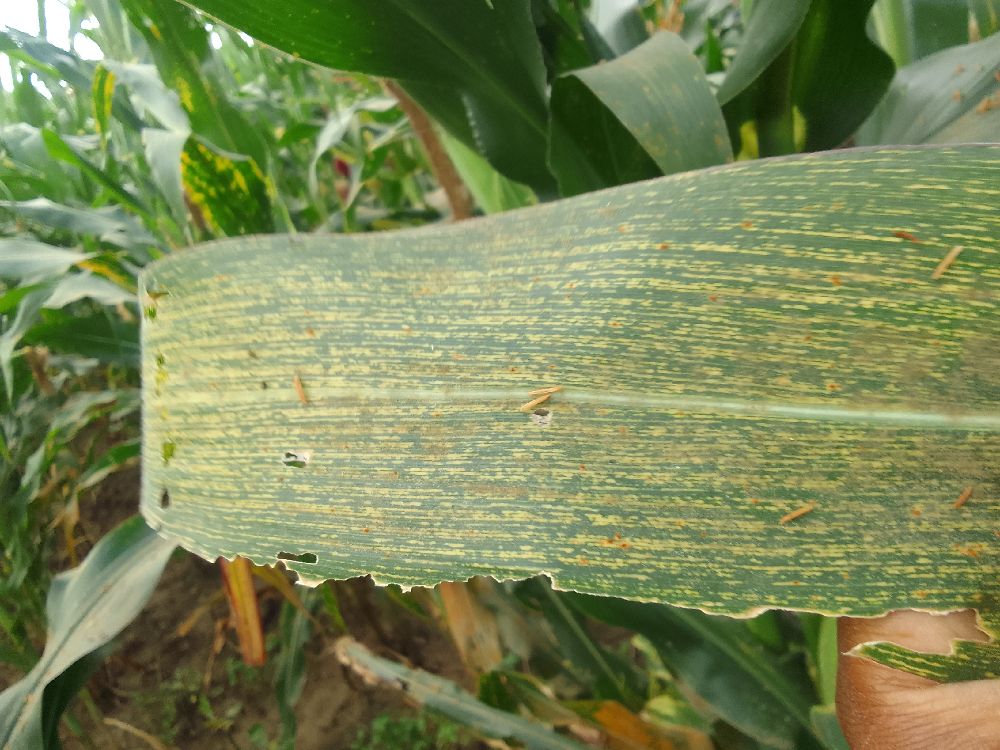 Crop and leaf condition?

maize, maize streak virus
